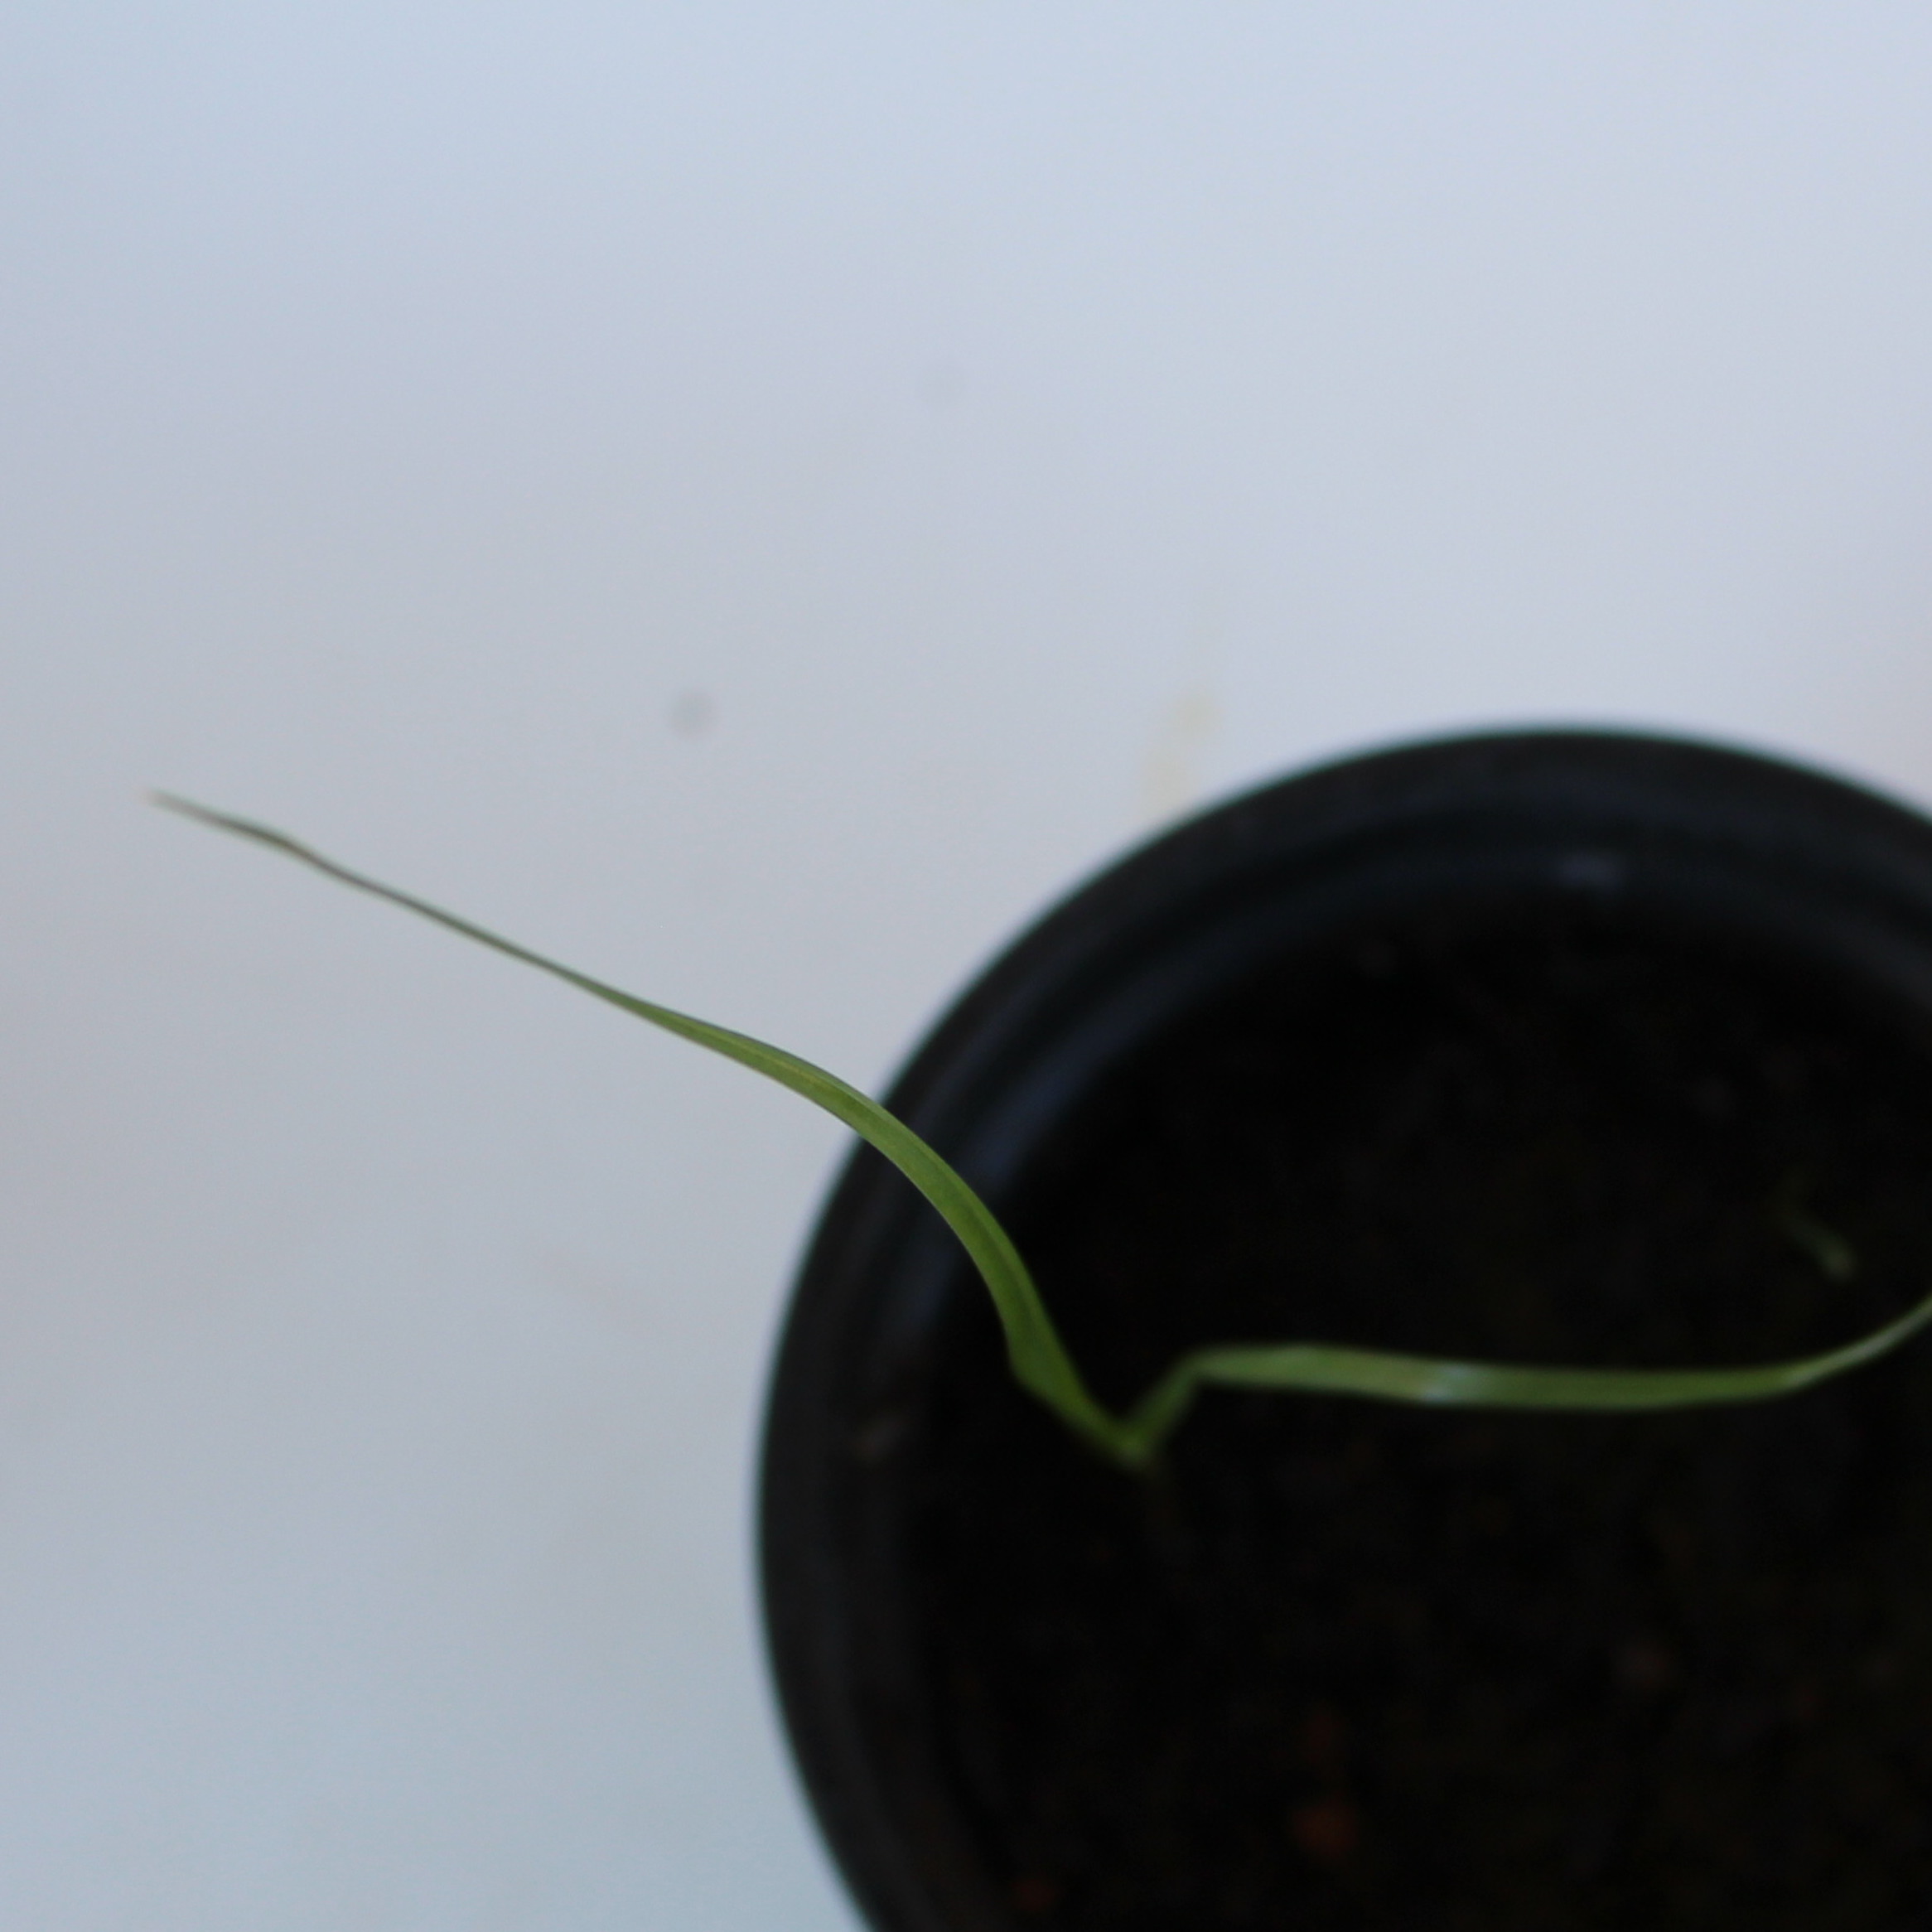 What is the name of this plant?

Lolium multiflorum
